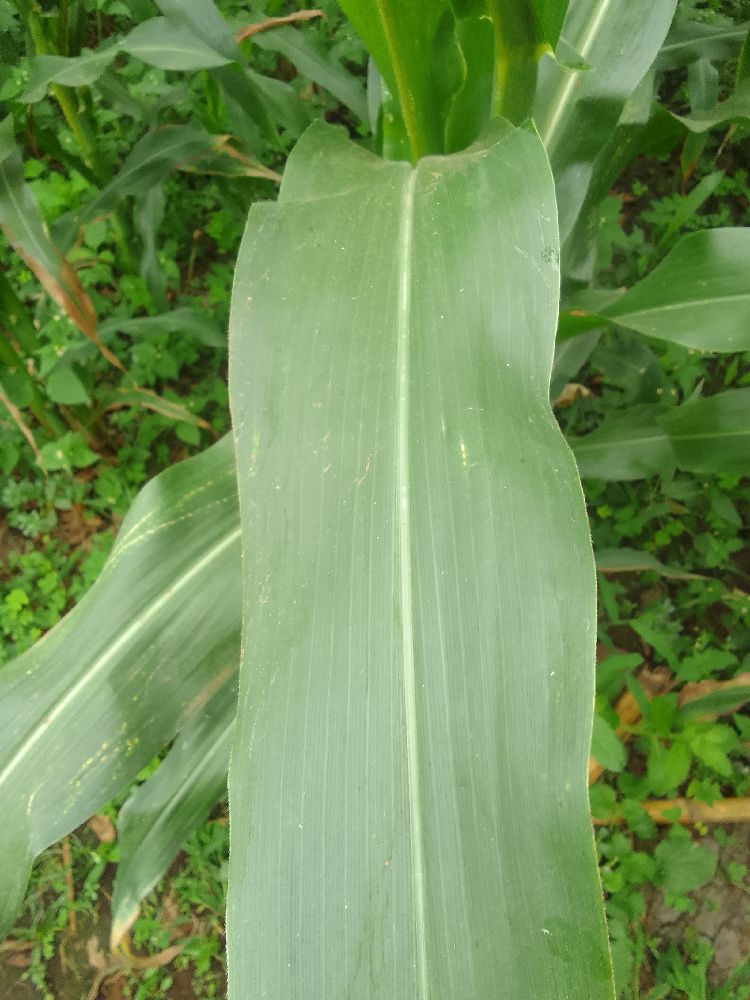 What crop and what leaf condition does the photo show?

maize, healthy
